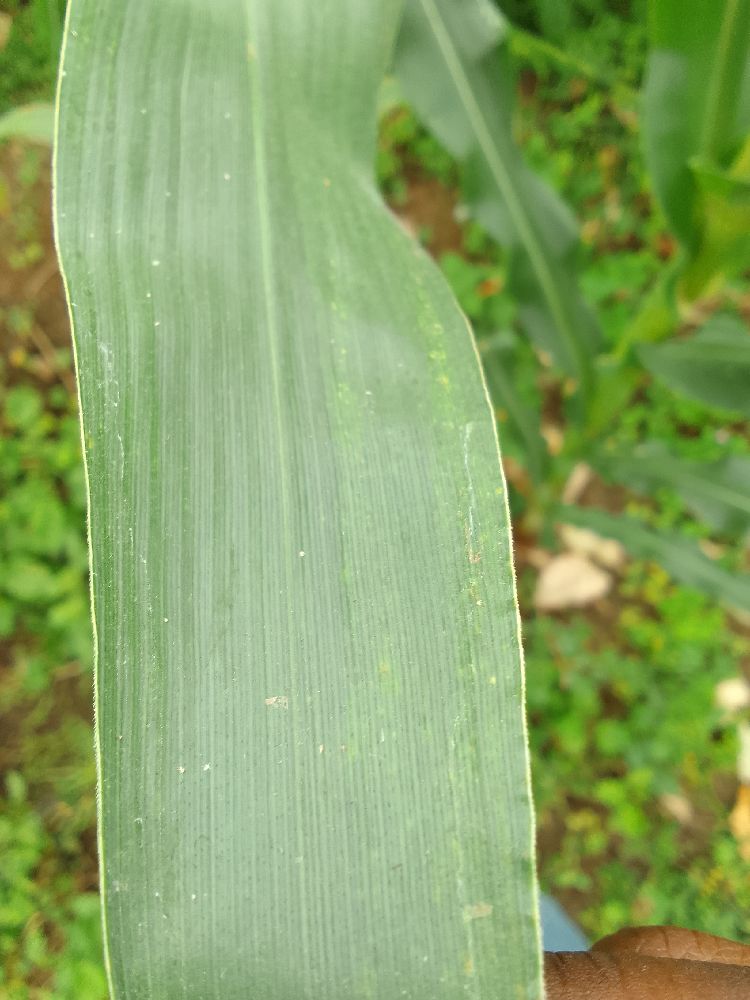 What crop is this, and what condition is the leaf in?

maize, healthy
